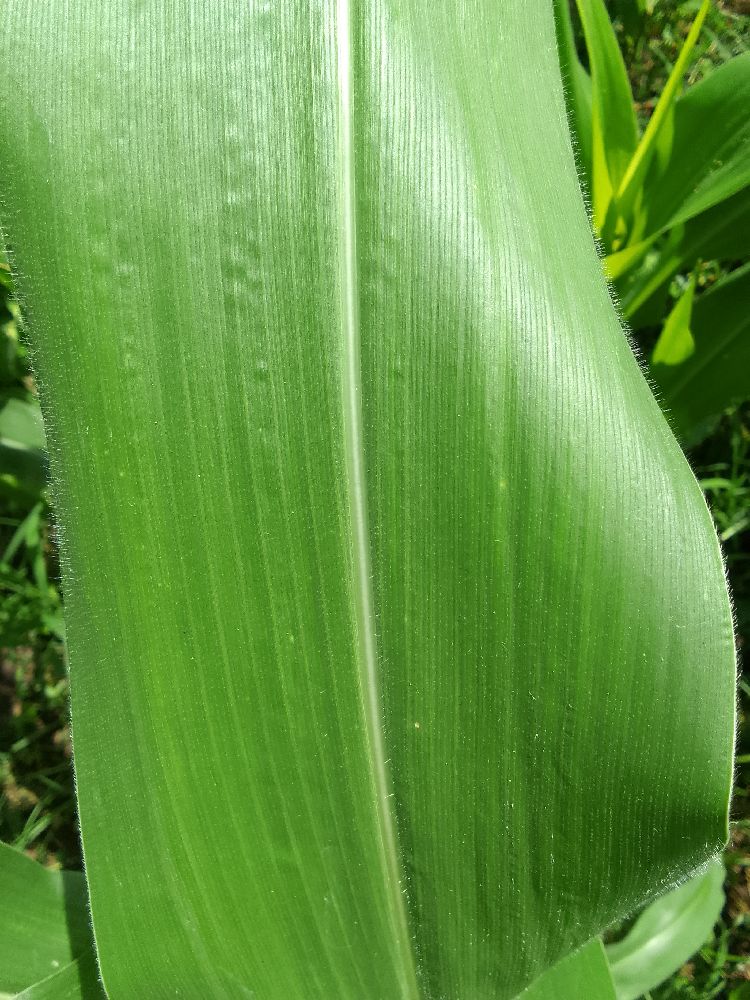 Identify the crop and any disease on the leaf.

maize, healthy
